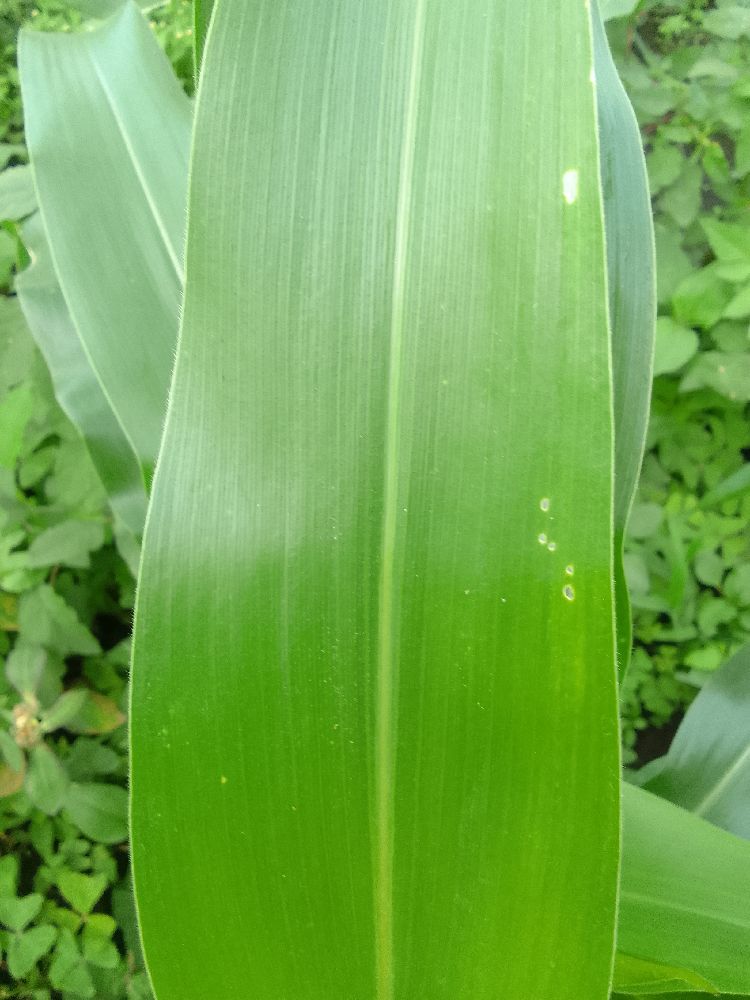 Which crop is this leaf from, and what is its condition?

maize, healthy
